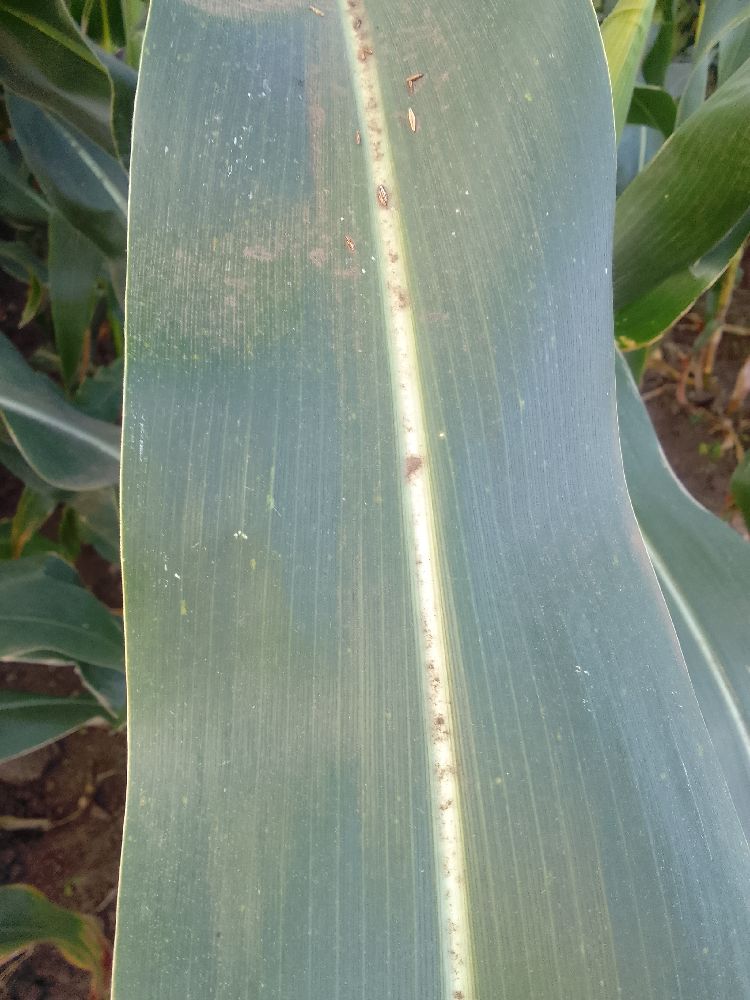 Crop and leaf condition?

maize, healthy
